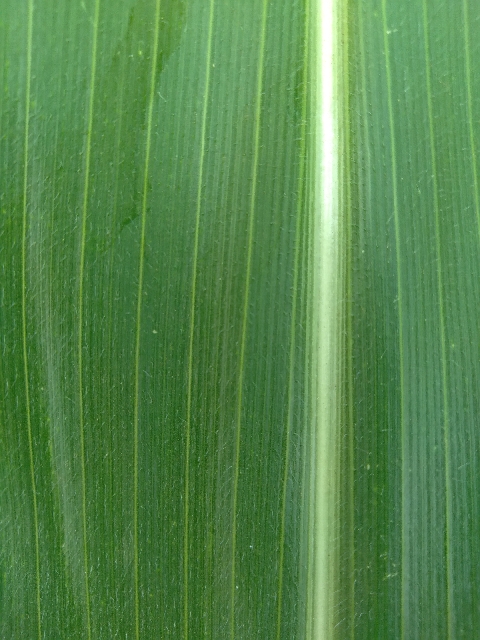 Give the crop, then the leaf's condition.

maize, healthy
